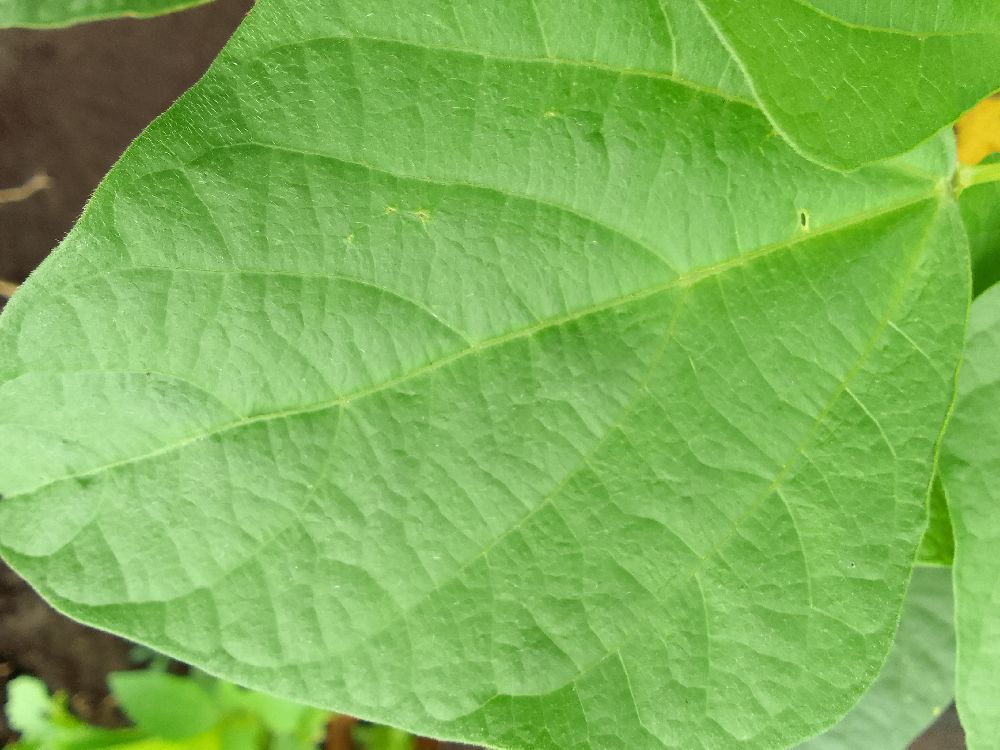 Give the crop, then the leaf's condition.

common bean, healthy
